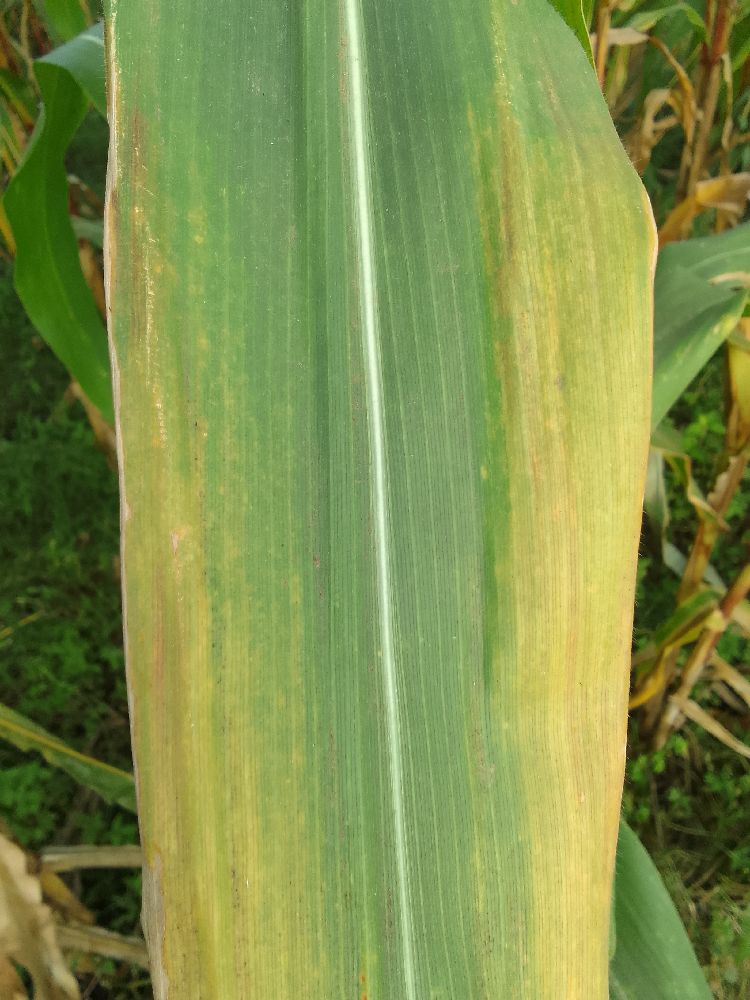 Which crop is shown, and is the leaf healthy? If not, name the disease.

maize, maize lethal necrosis
